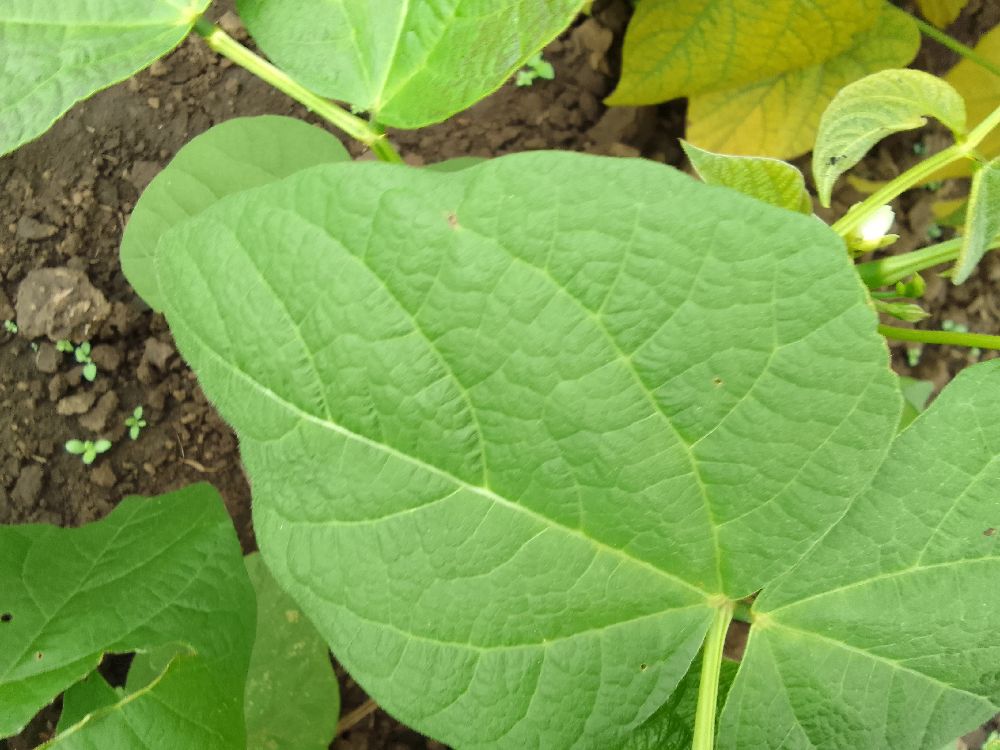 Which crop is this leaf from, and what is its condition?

common bean, healthy
